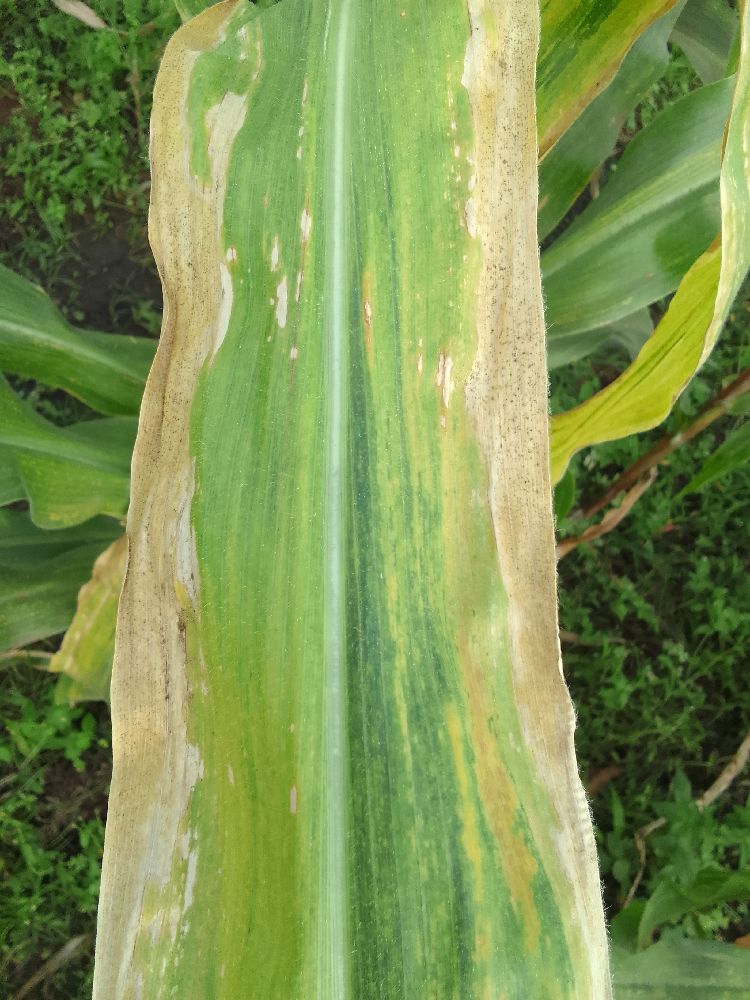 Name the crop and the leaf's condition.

maize, maize lethal necrosis
